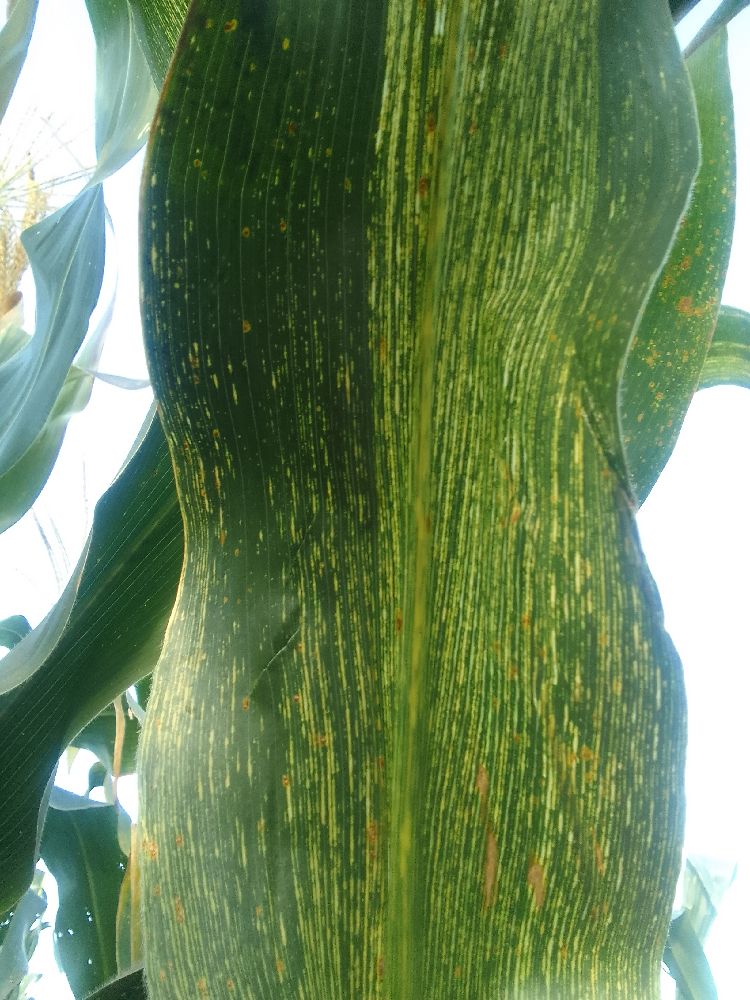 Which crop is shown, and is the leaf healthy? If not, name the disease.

maize, maize streak virus
